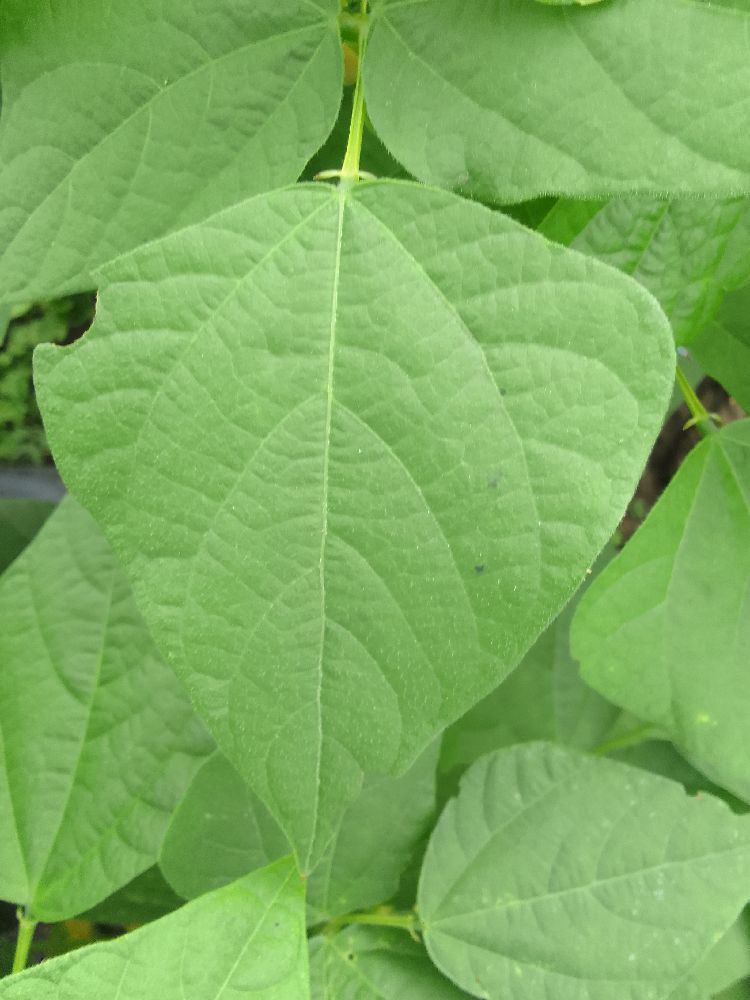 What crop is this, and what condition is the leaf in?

common bean, healthy
